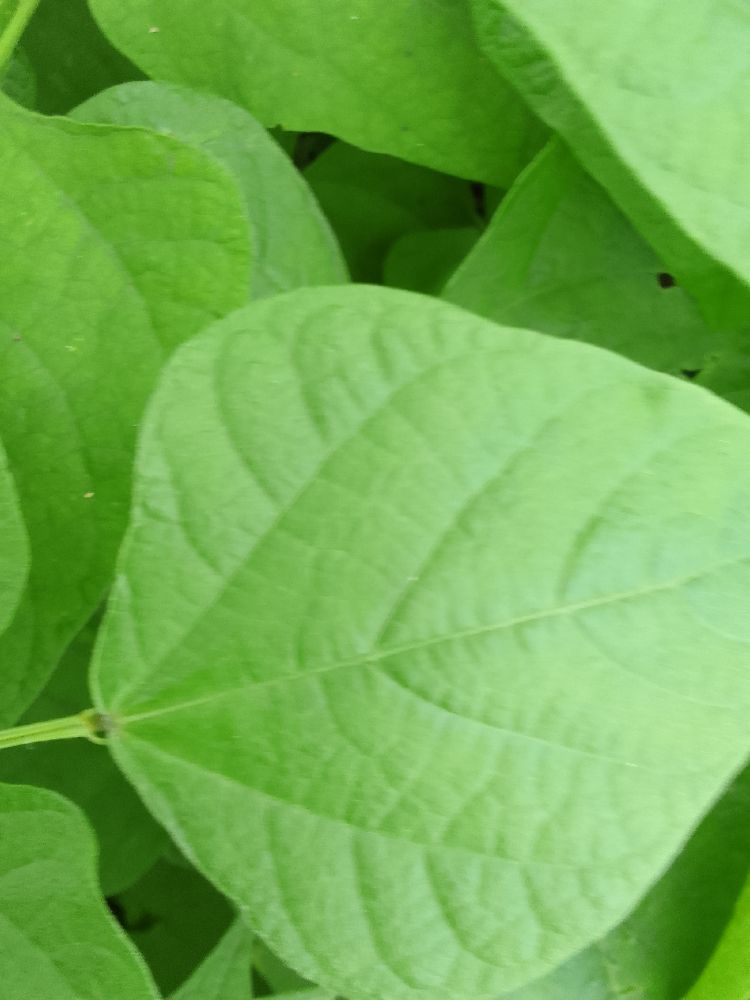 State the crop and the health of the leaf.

common bean, healthy
